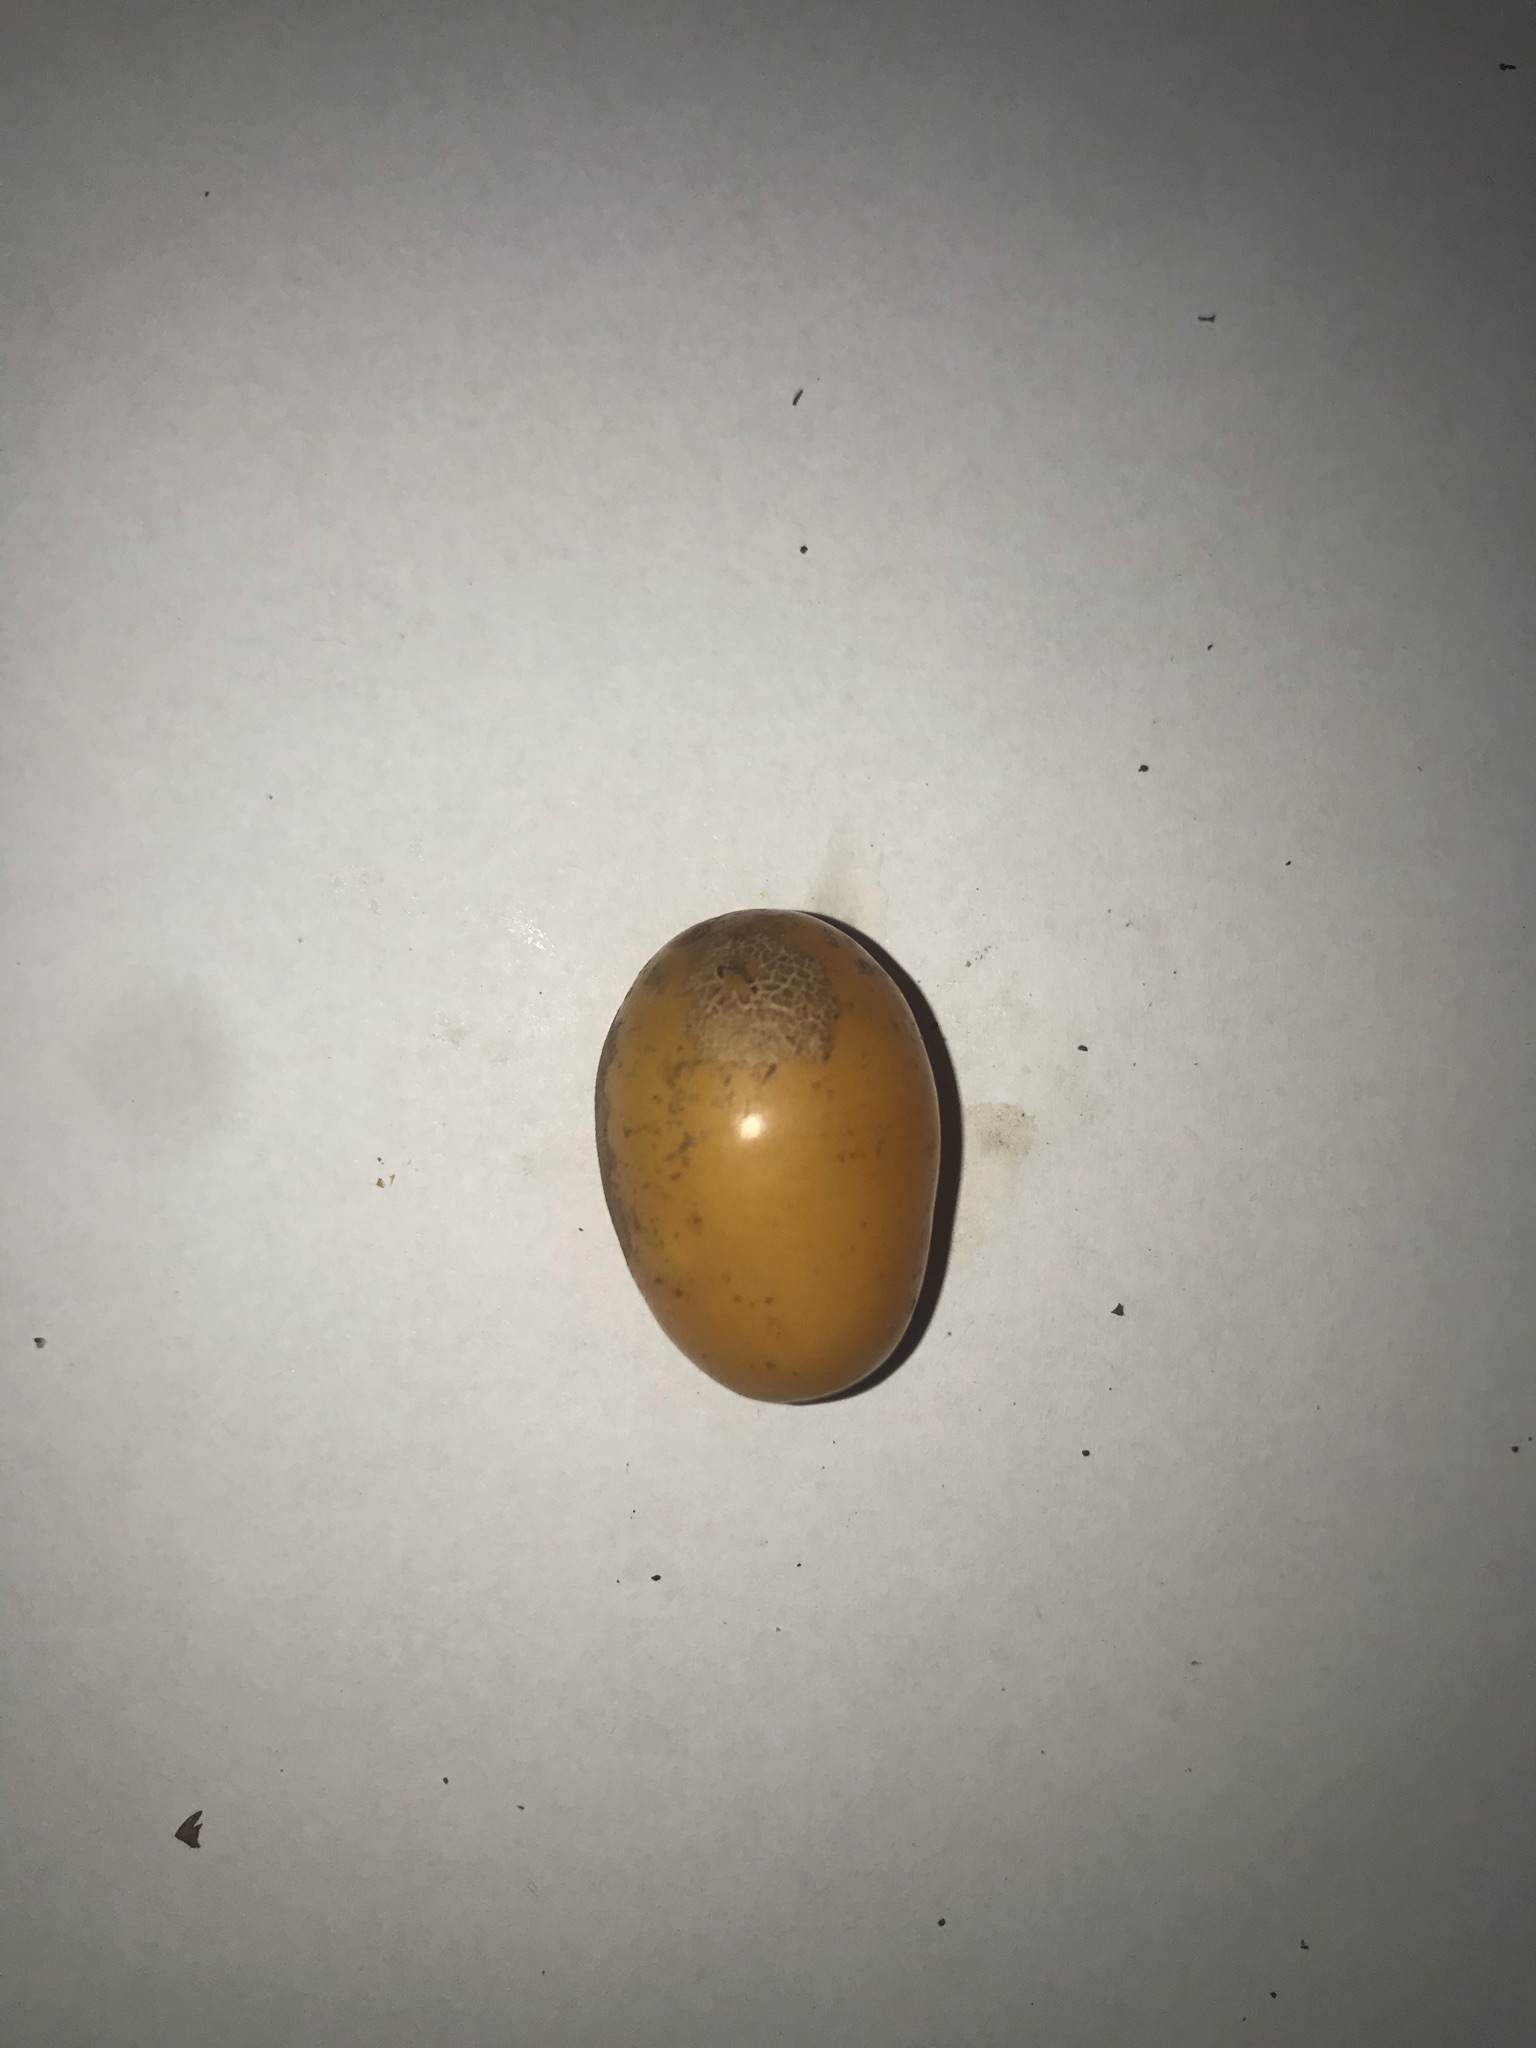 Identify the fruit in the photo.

siriguela
